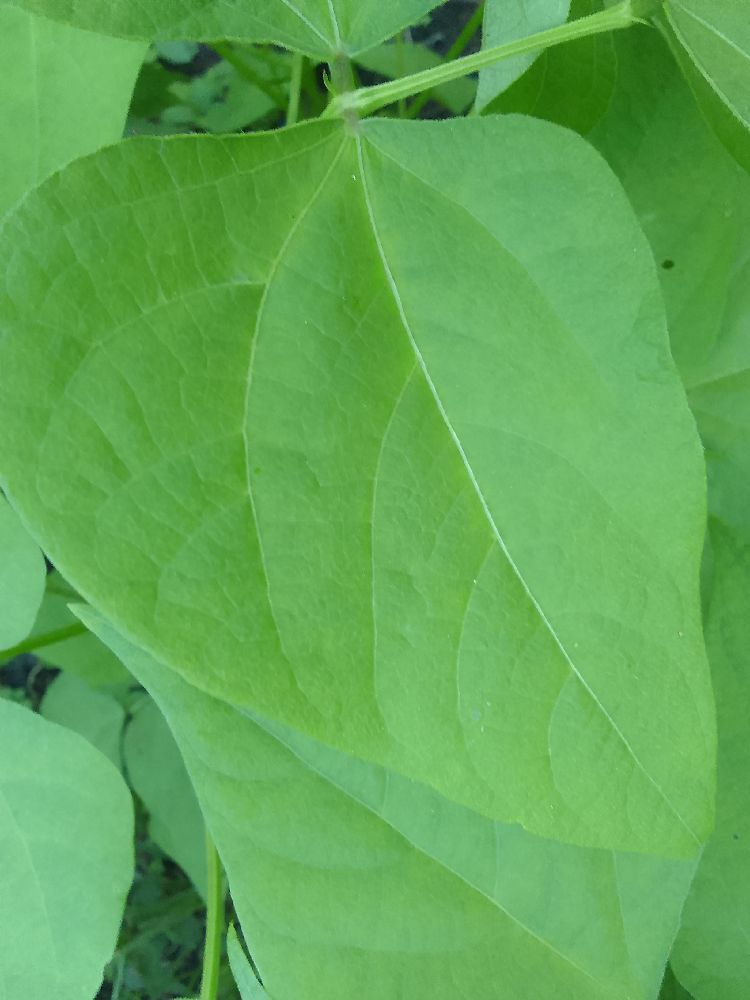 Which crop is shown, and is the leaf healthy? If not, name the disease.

common bean, healthy
